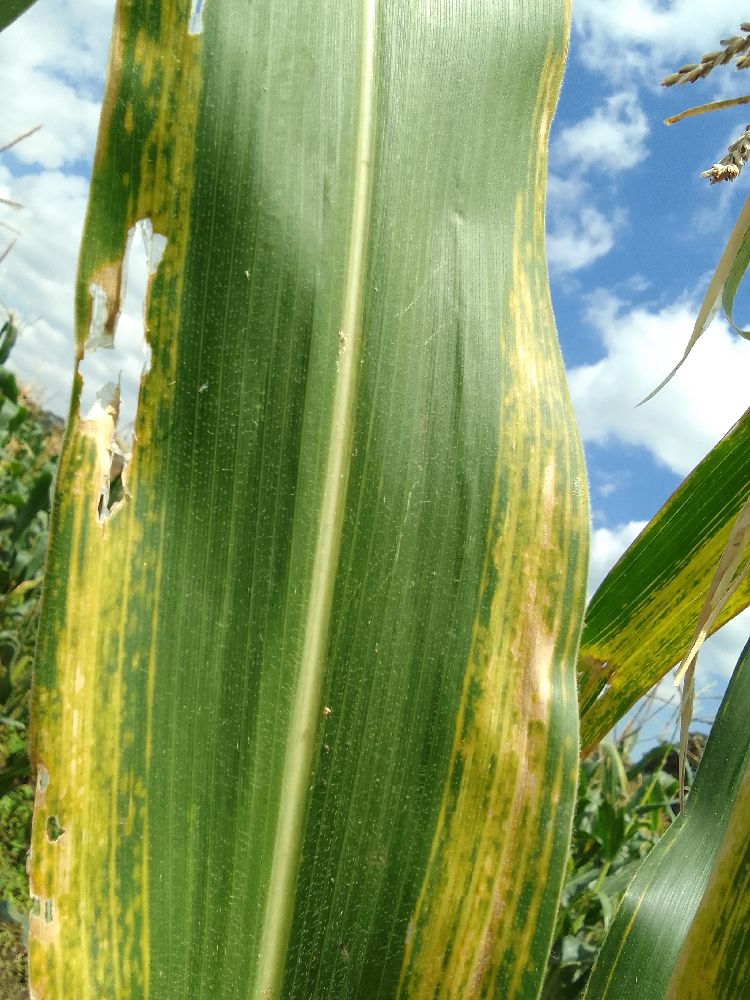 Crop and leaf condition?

maize, maize lethal necrosis
